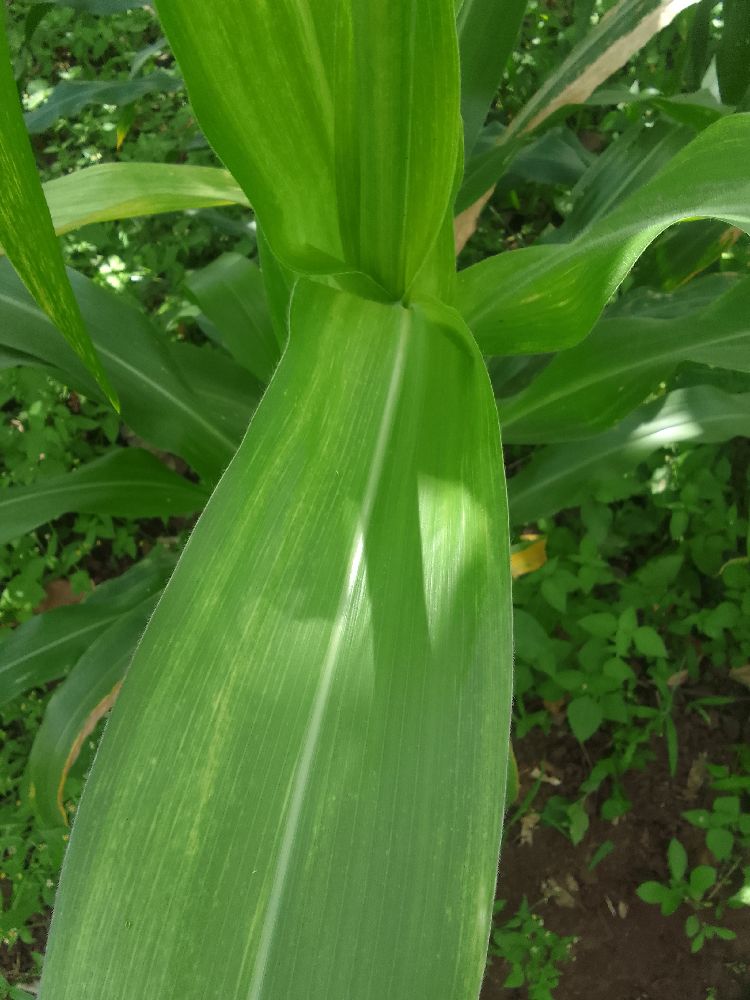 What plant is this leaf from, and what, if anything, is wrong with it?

maize, maize lethal necrosis
